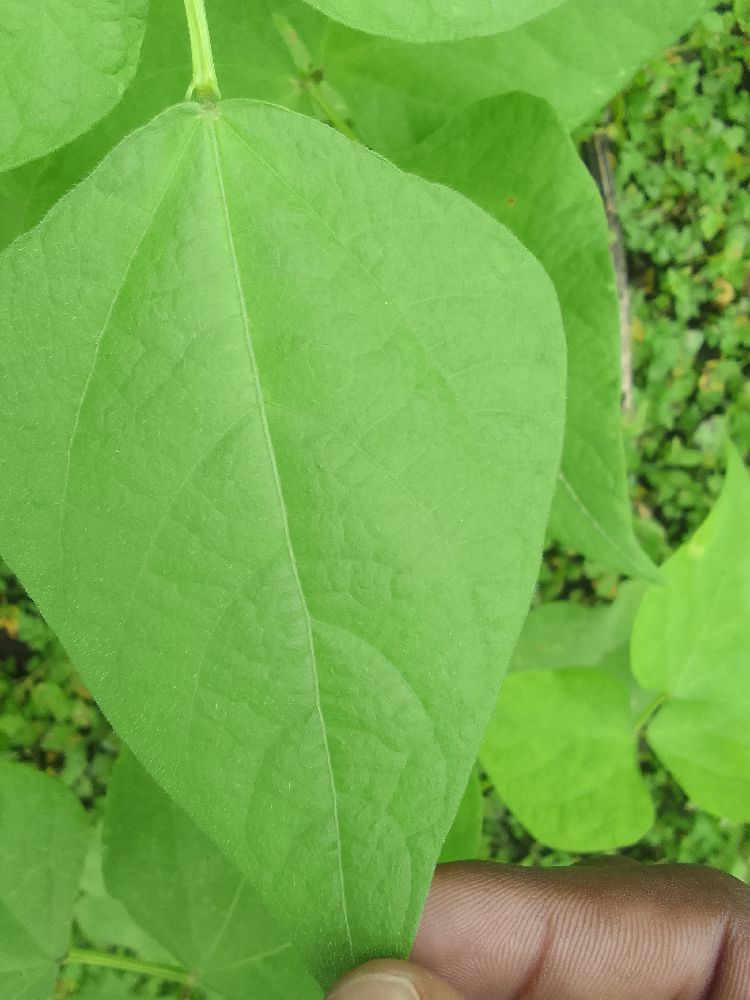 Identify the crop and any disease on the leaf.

common bean, healthy
